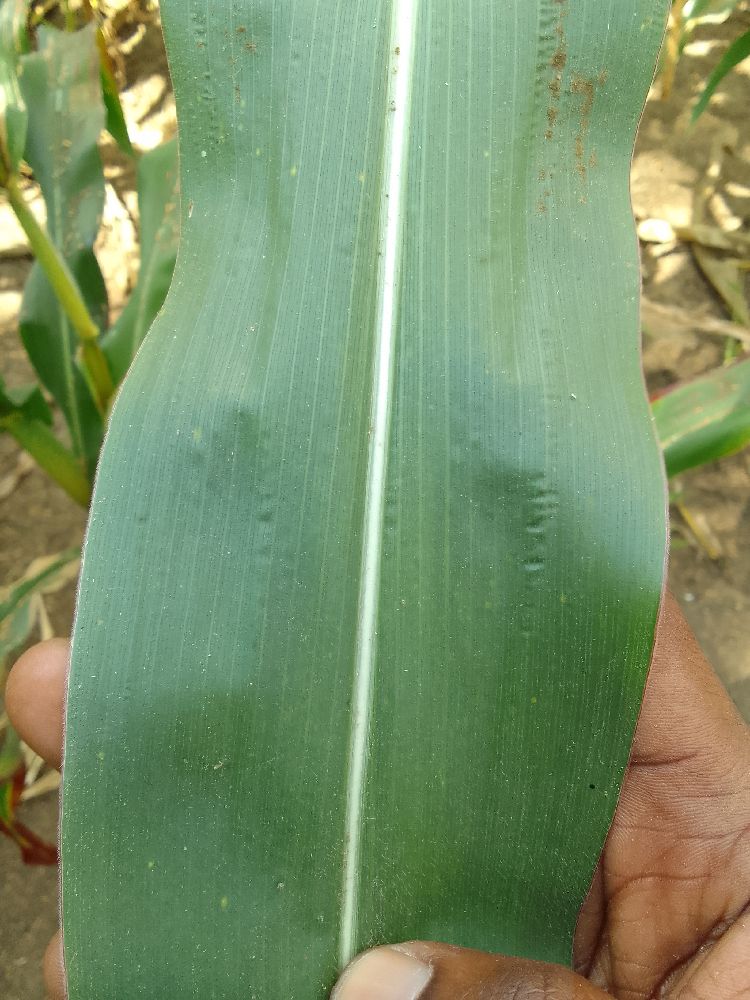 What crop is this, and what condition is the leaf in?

maize, healthy
